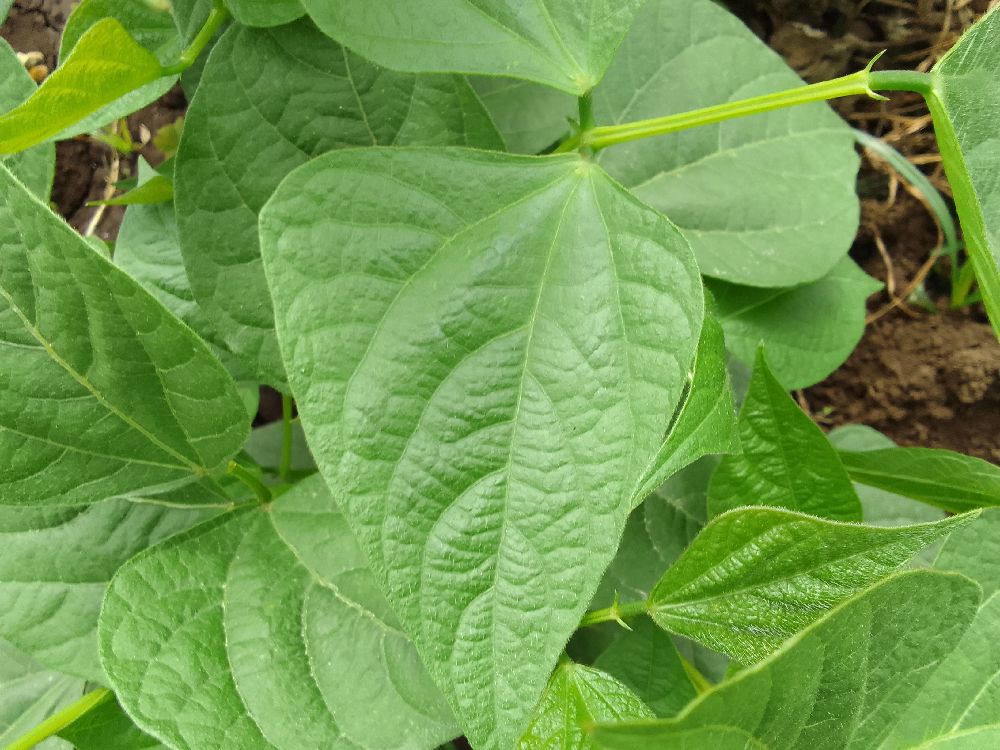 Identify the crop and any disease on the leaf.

common bean, healthy
